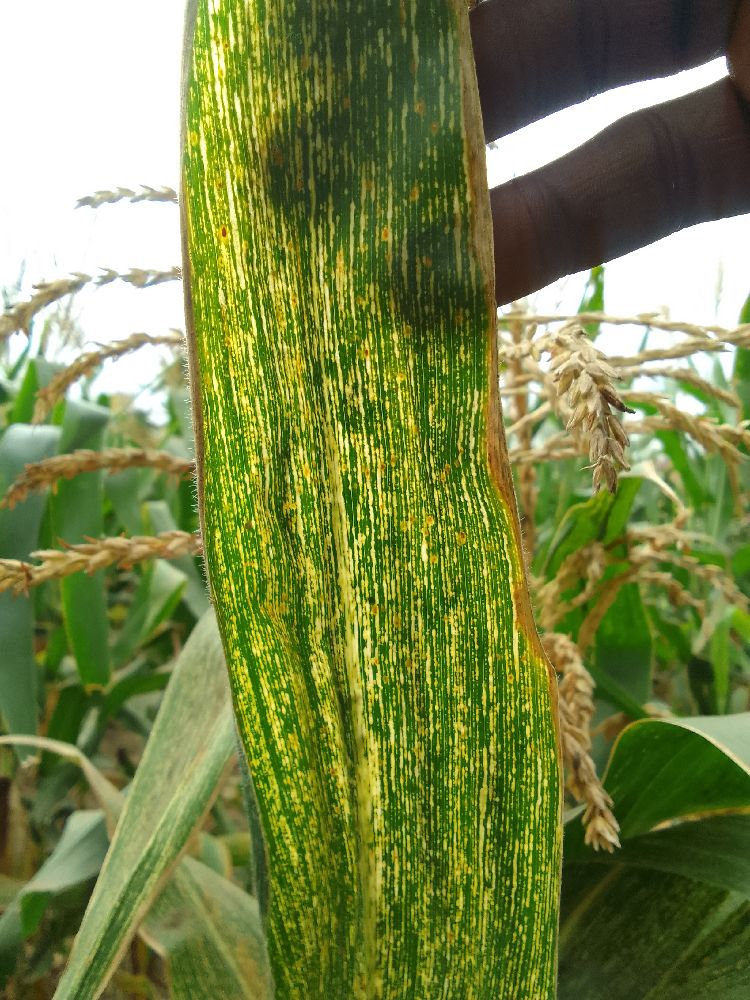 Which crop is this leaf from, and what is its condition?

maize, maize streak virus
